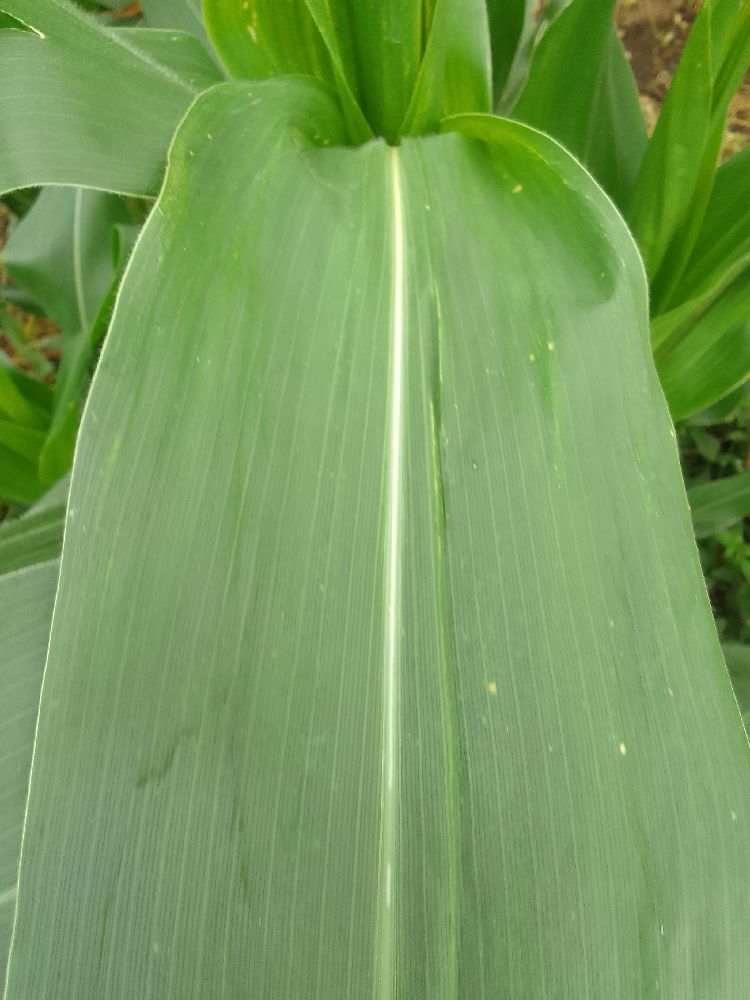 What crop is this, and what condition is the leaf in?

maize, healthy
